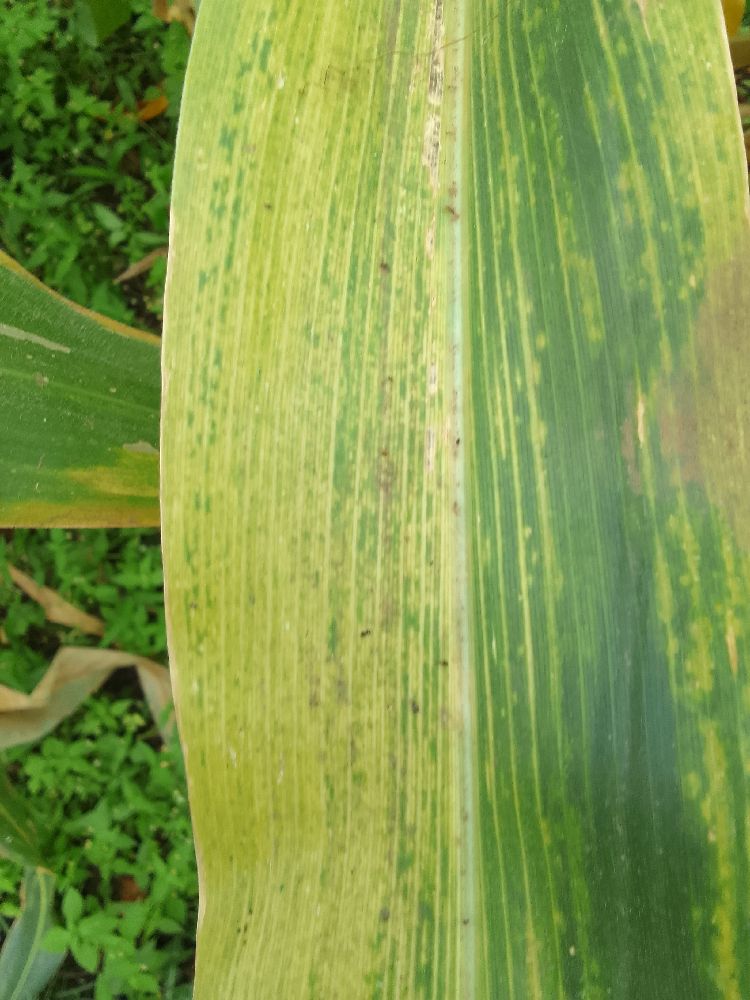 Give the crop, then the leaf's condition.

maize, maize lethal necrosis
